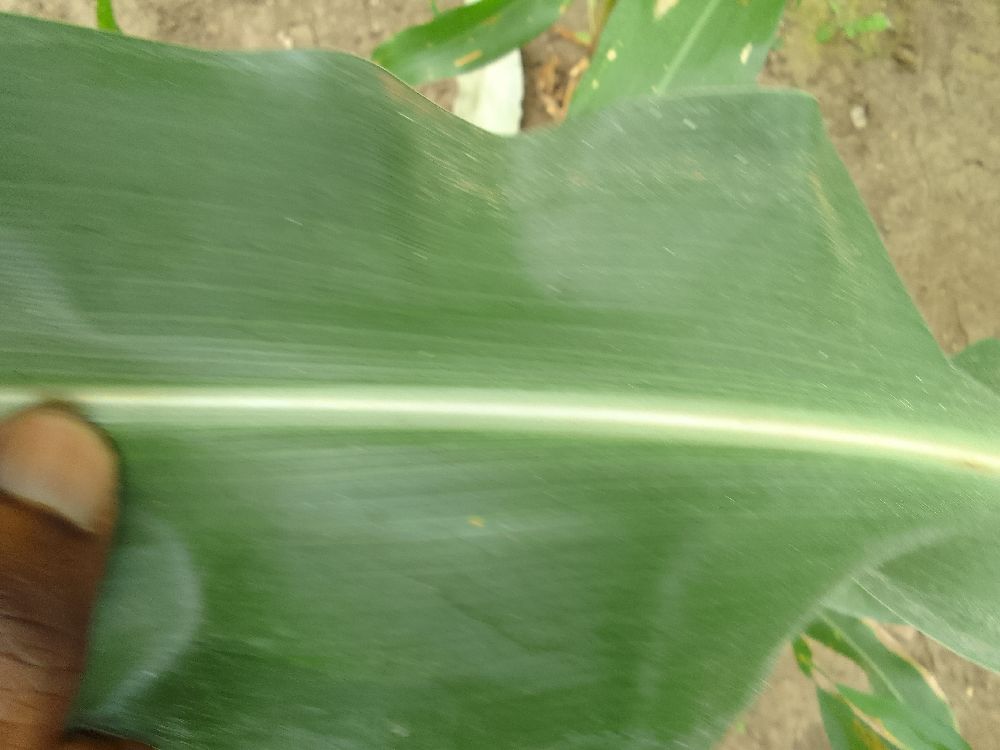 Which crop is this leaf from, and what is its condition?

maize, healthy
